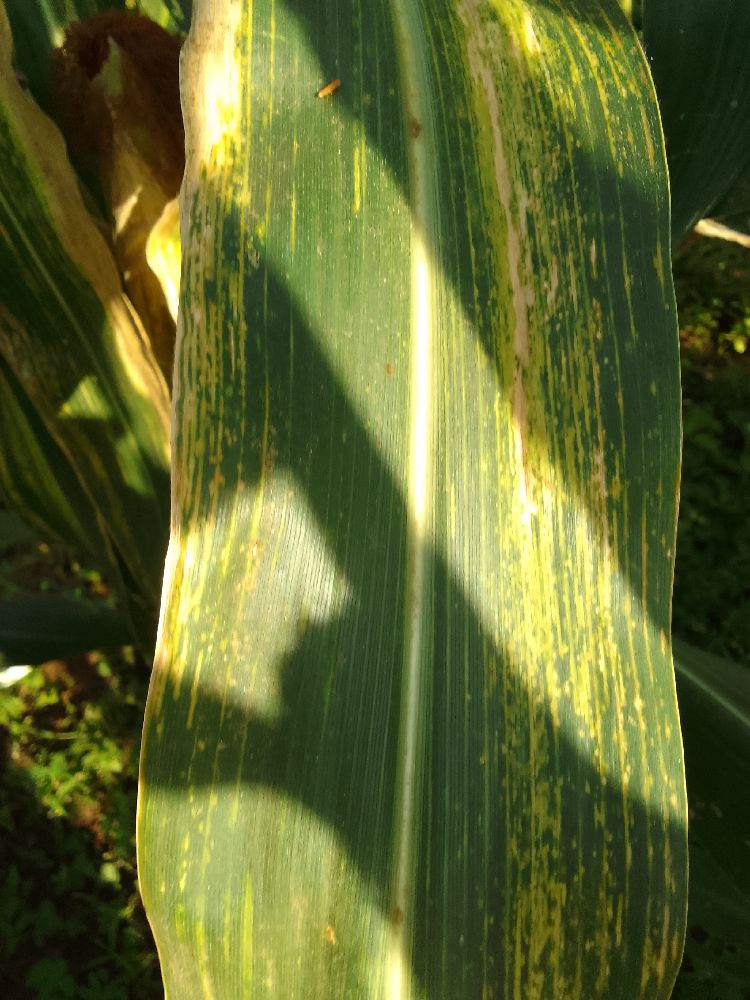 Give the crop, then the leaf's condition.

maize, maize lethal necrosis
